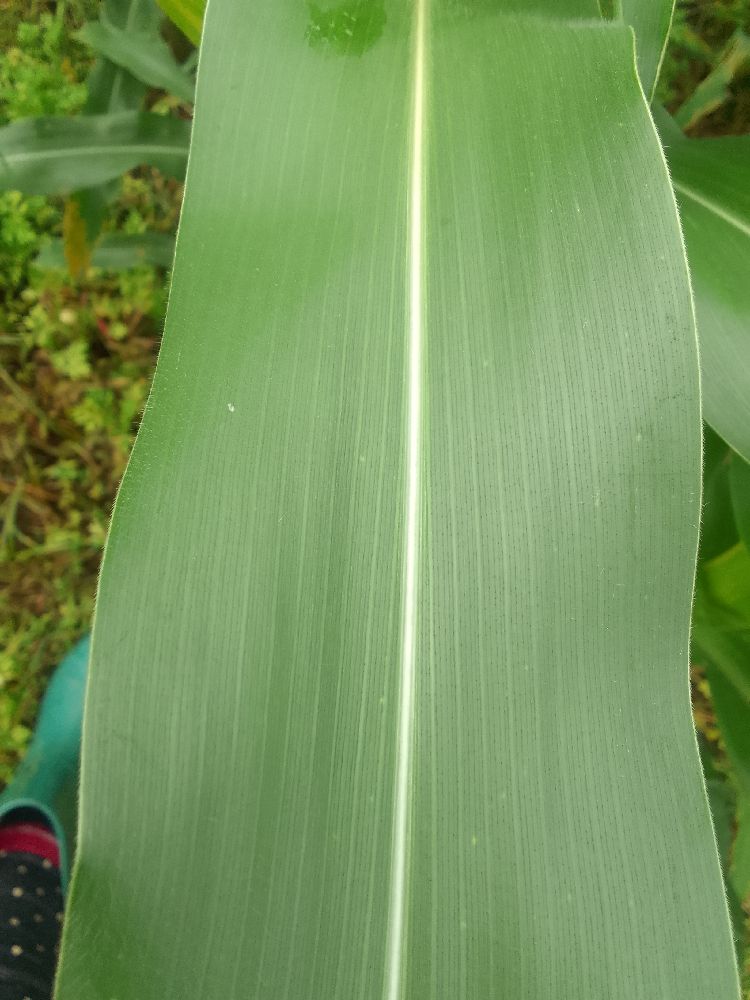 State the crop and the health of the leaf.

maize, healthy
